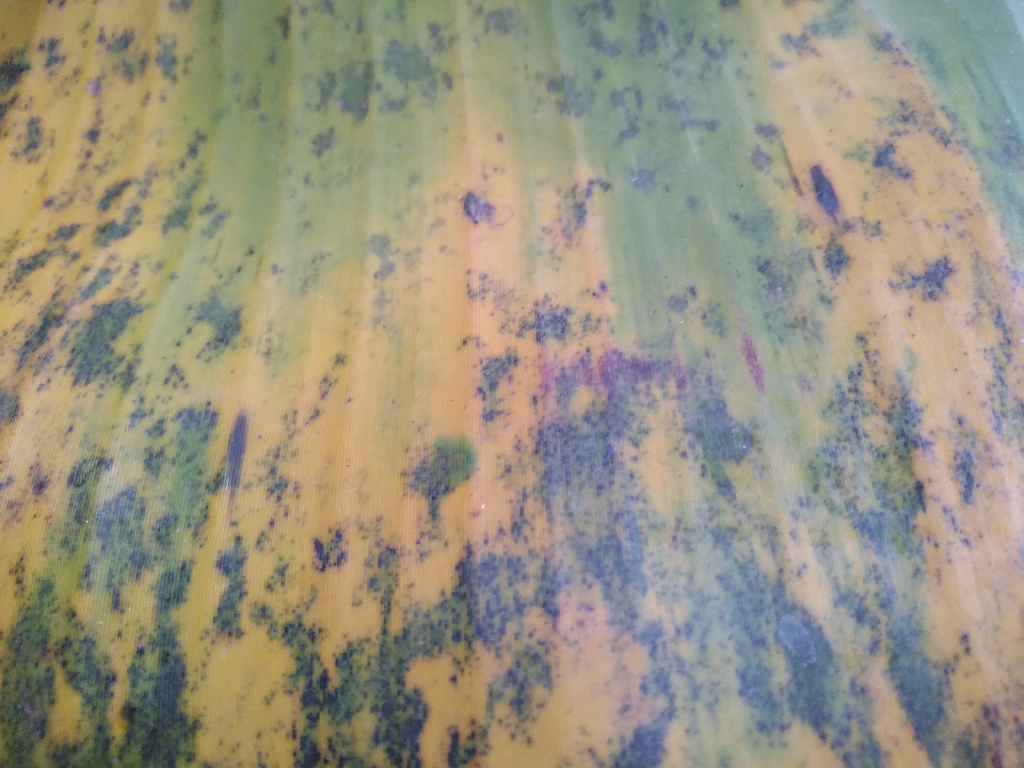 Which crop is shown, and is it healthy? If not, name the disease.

banana, black sigatoka
